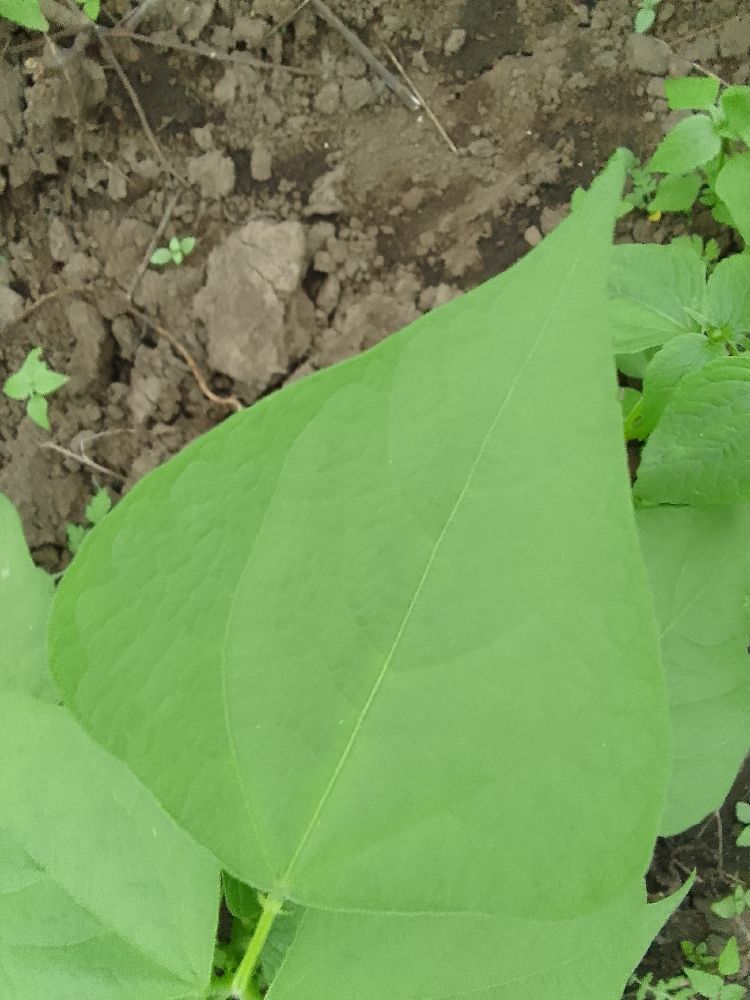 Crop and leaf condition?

common bean, healthy
